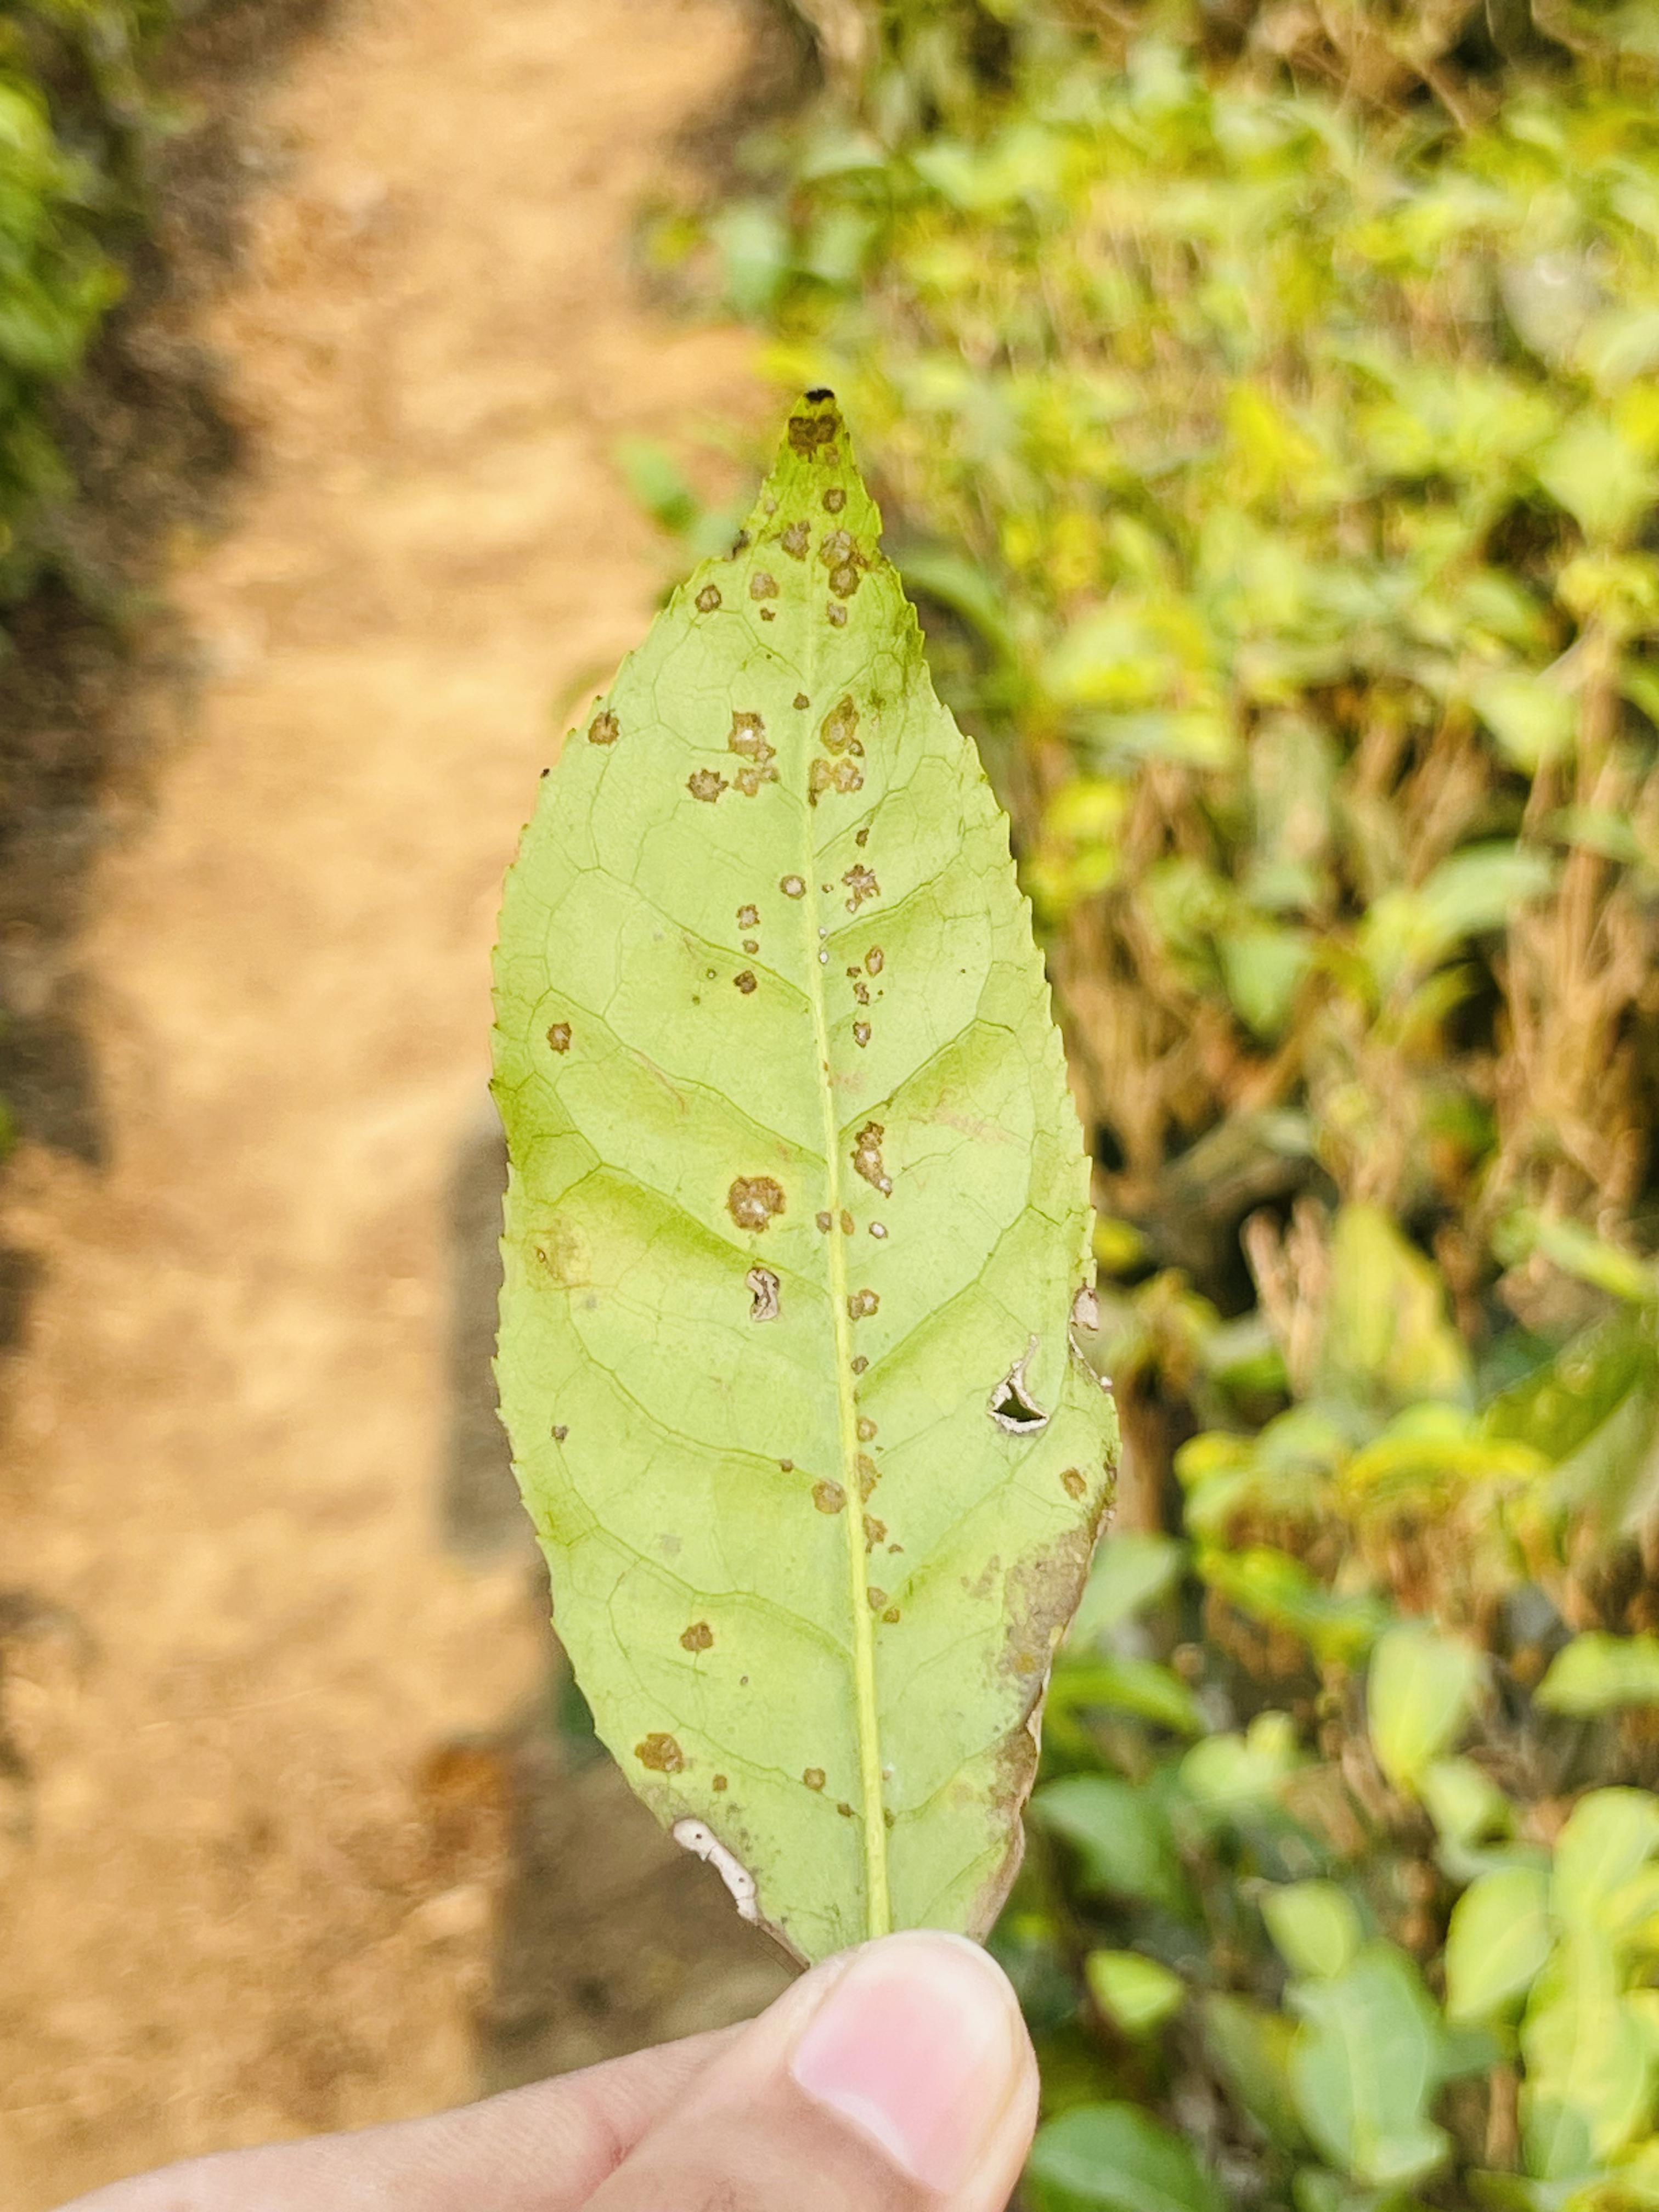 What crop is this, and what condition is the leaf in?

tea, red rust
